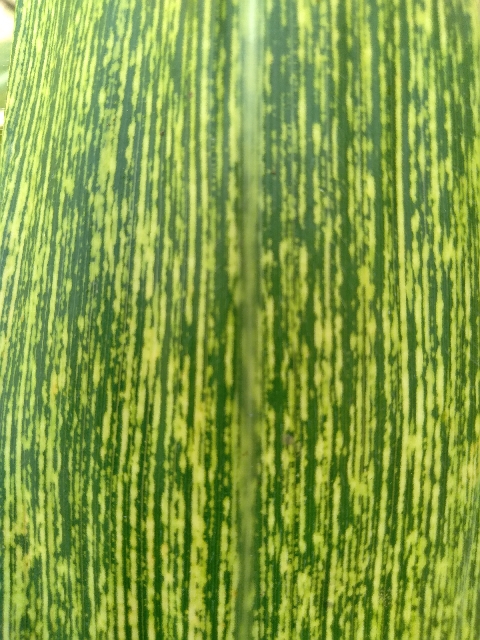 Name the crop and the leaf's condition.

maize, maize streak virus
